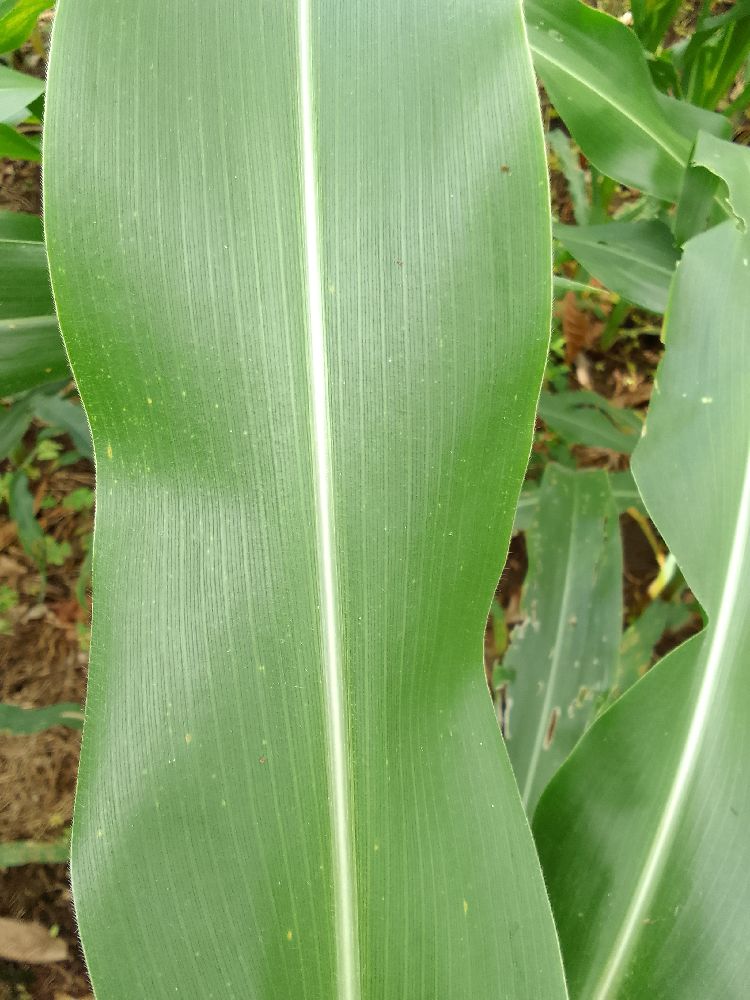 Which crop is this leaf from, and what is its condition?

maize, healthy
